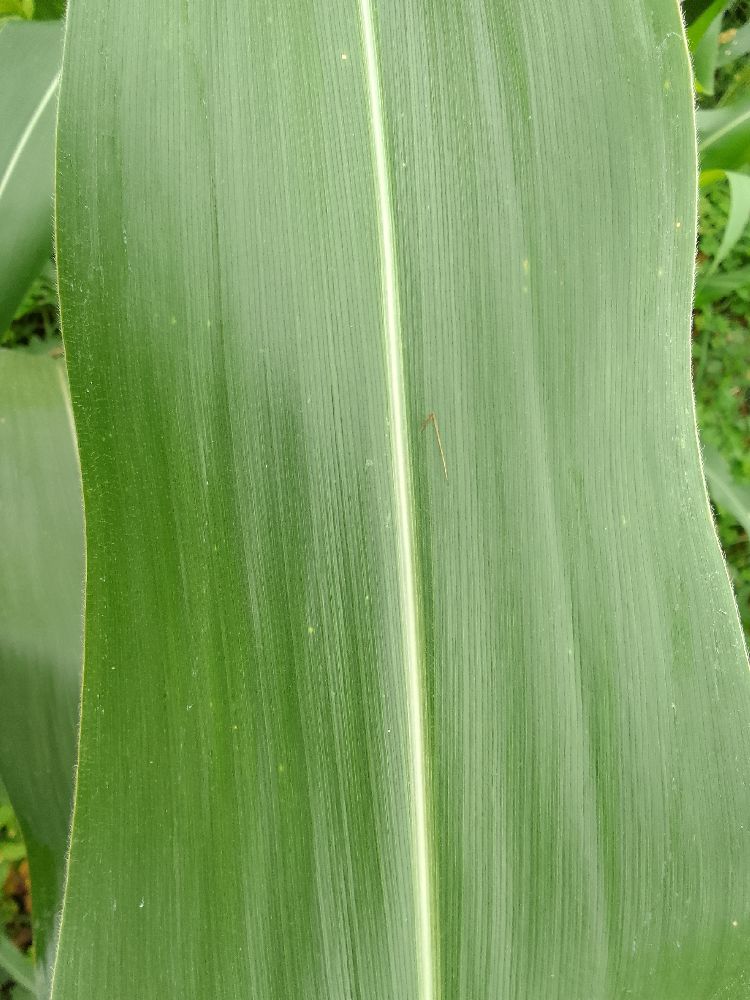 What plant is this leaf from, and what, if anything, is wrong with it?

maize, healthy
